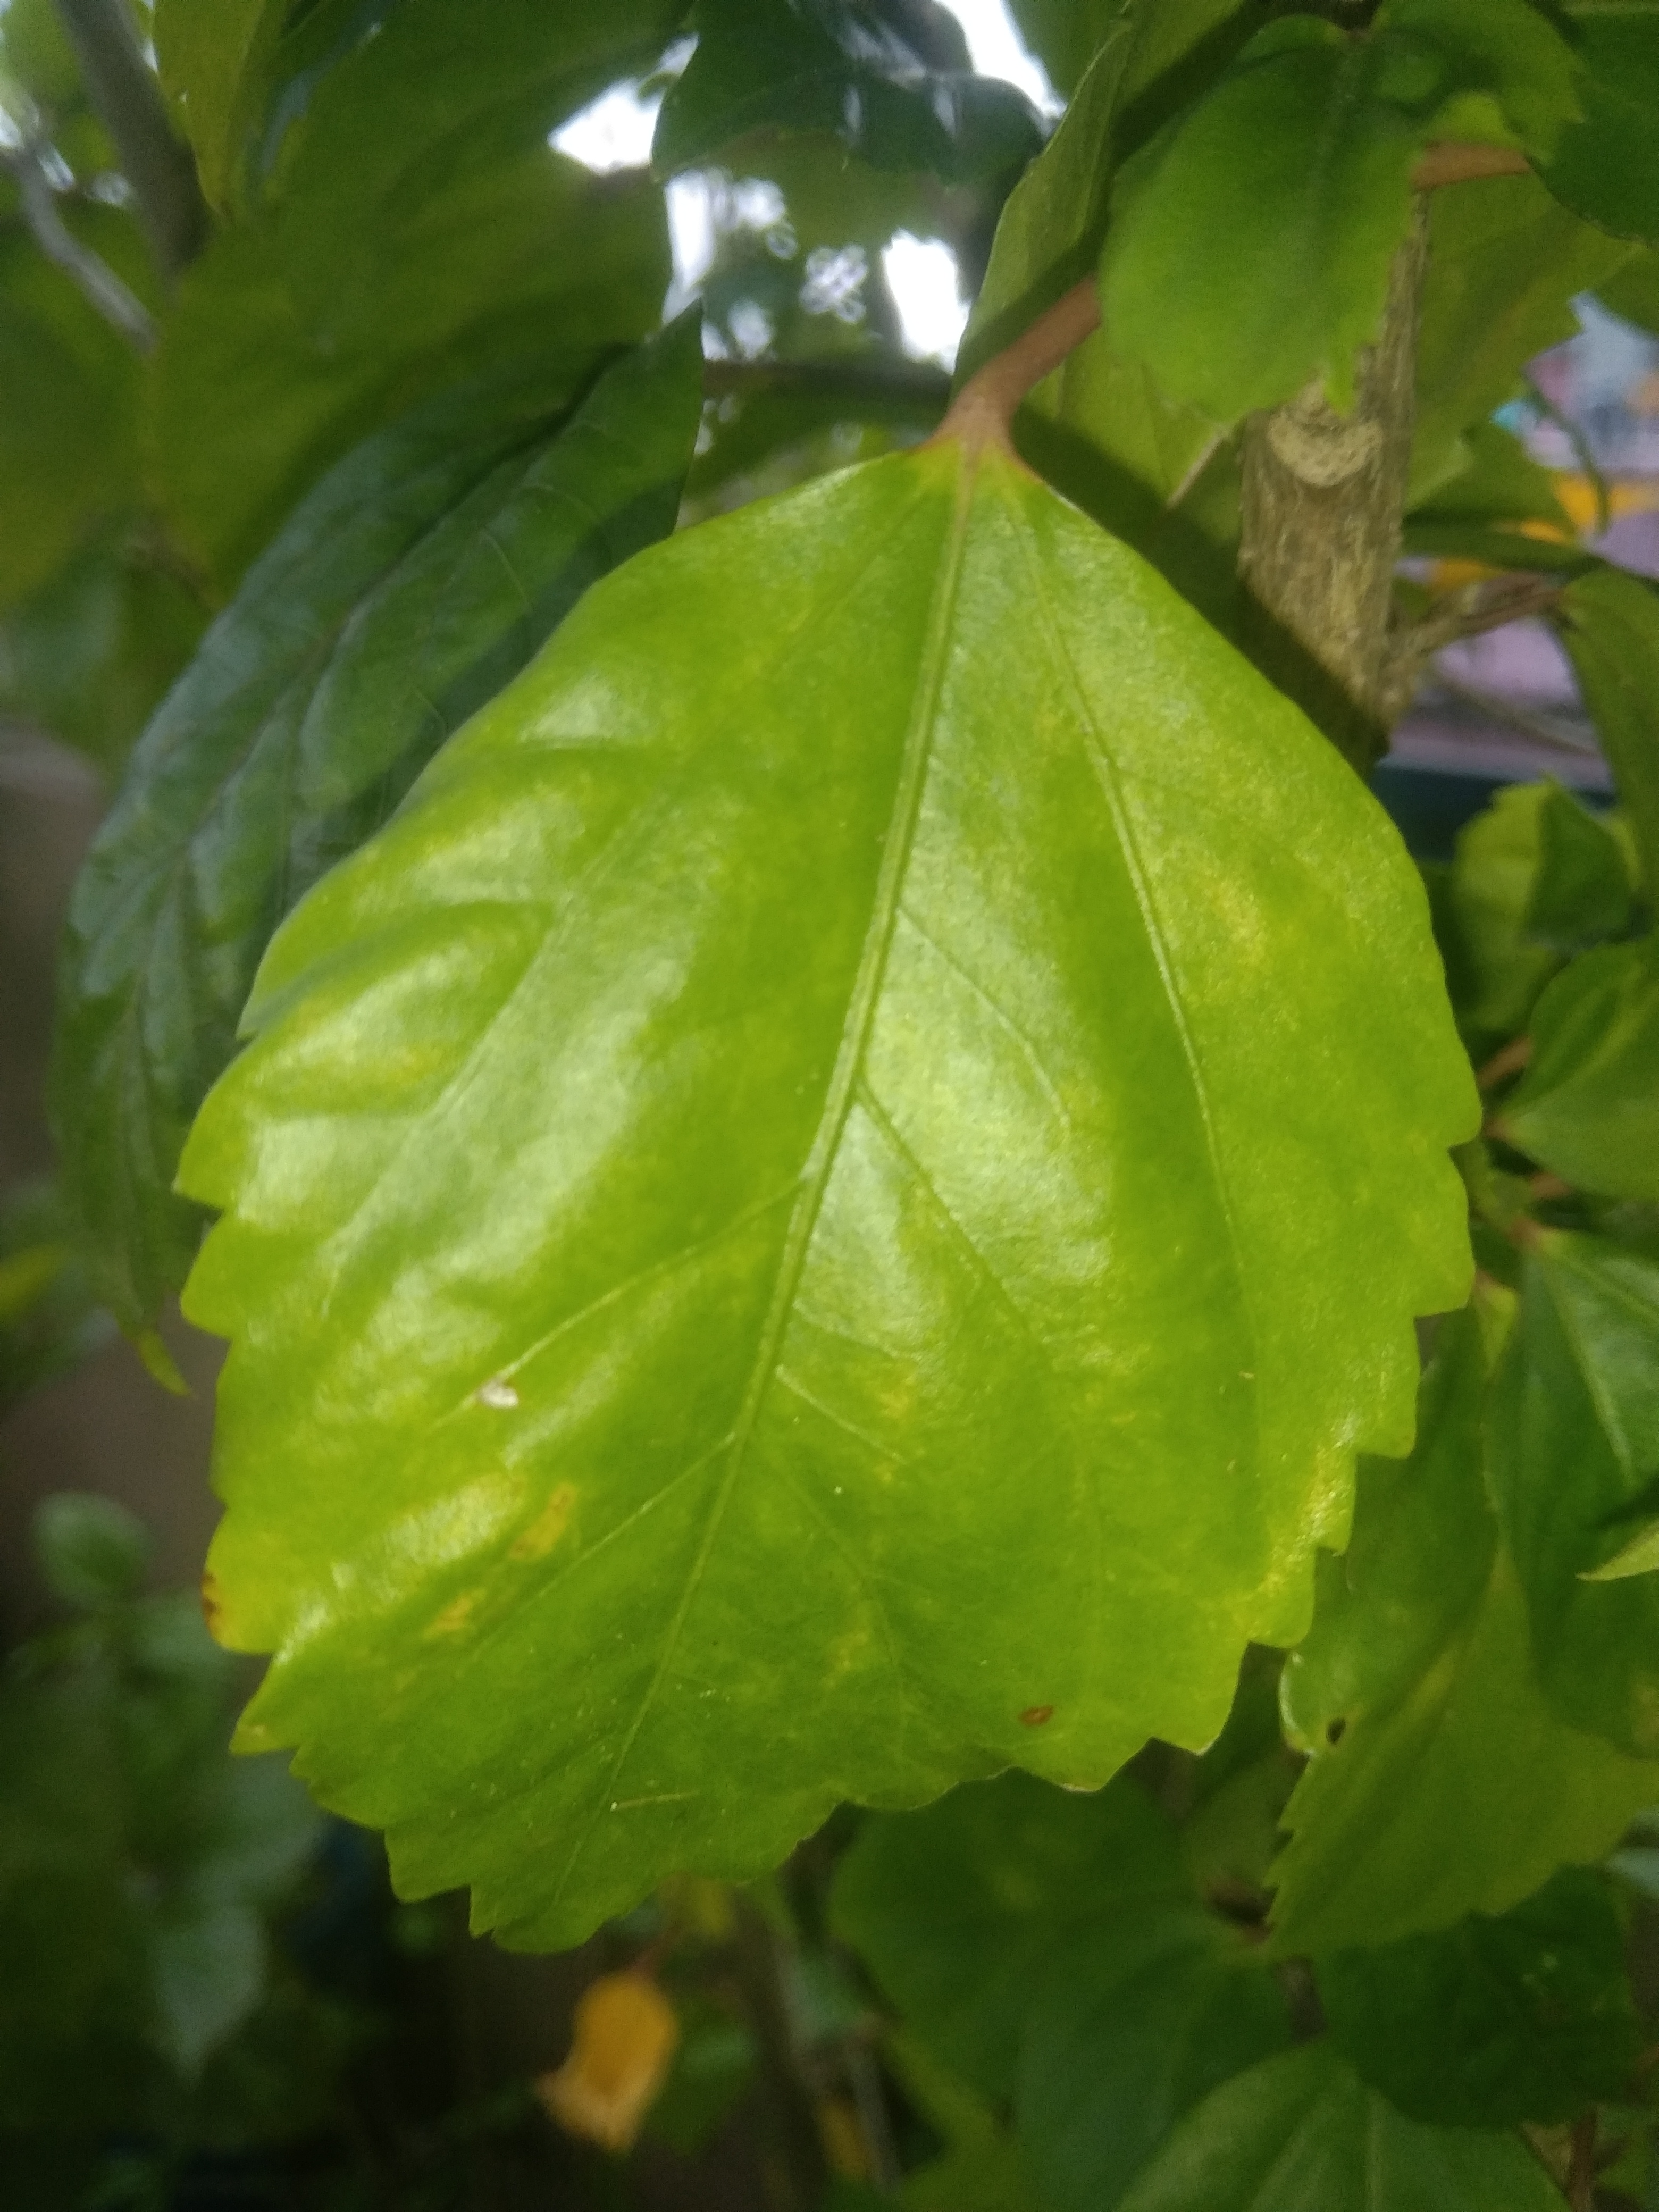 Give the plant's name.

hibiscus
